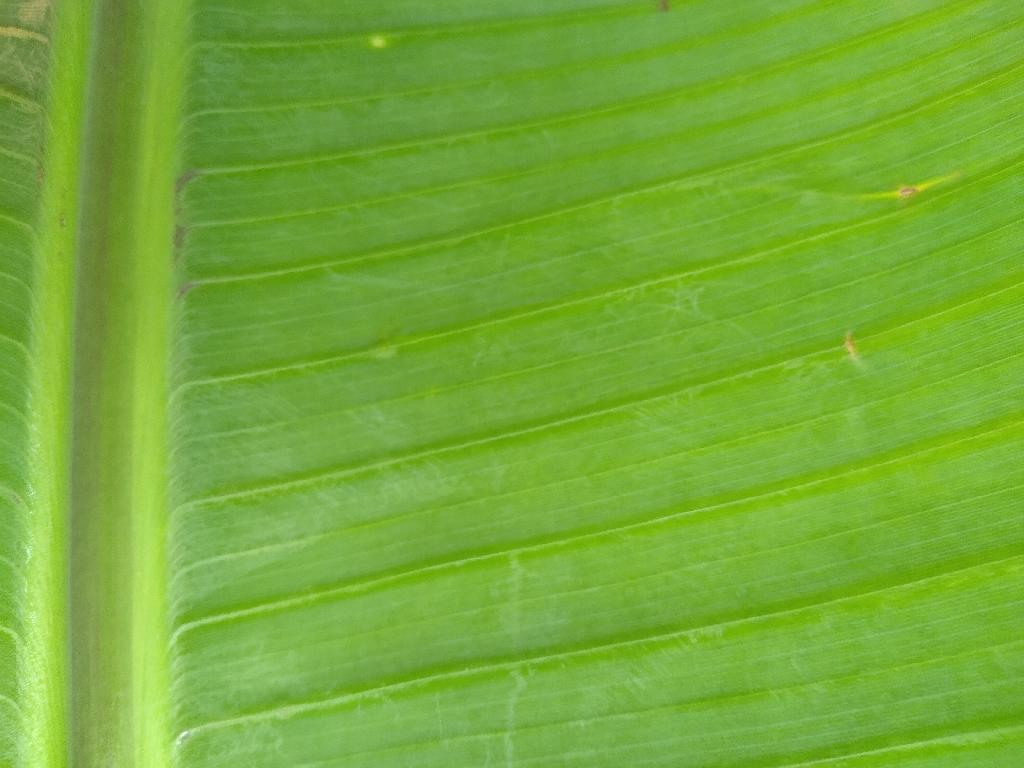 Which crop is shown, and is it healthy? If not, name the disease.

banana, healthy
